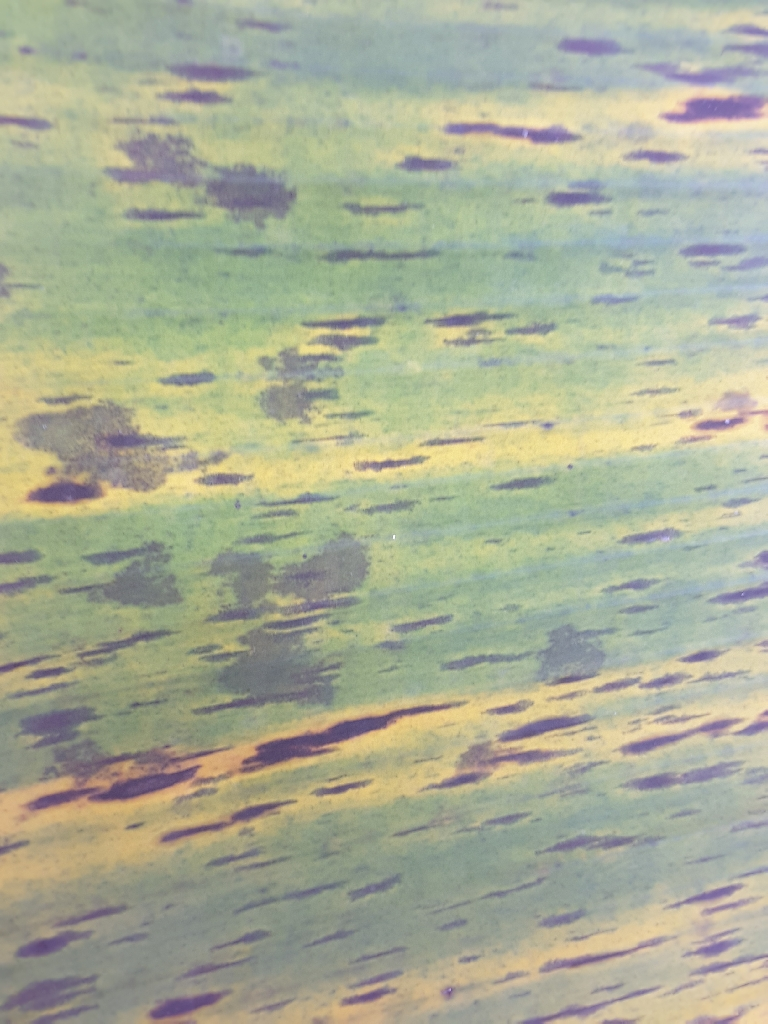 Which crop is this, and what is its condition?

banana, black sigatoka
